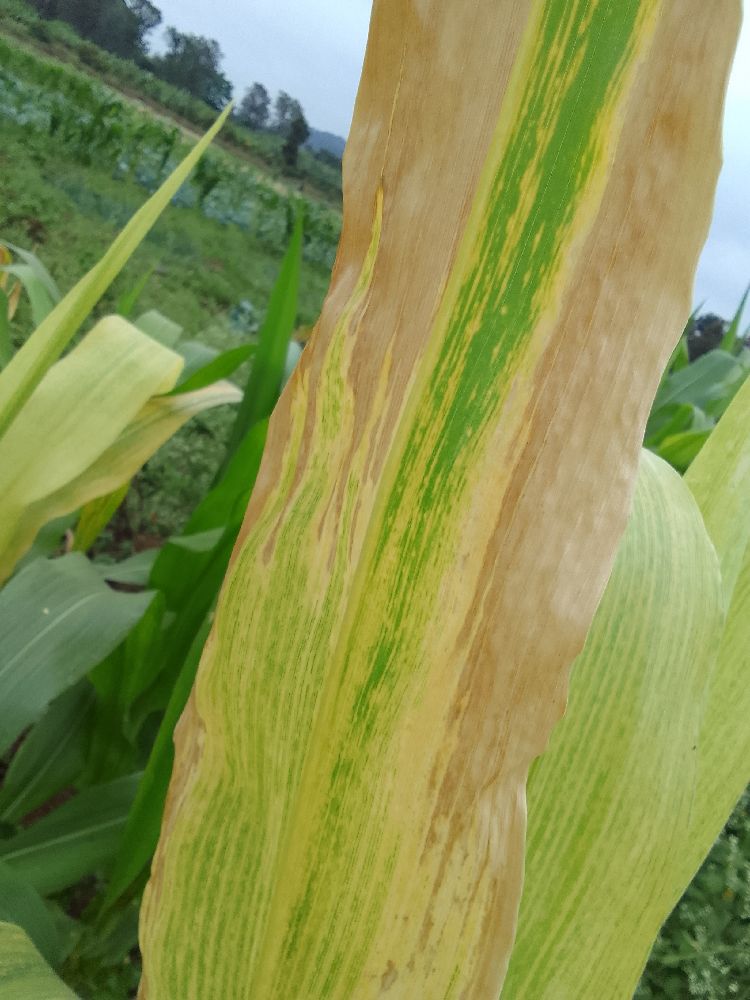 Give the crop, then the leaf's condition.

maize, maize lethal necrosis
